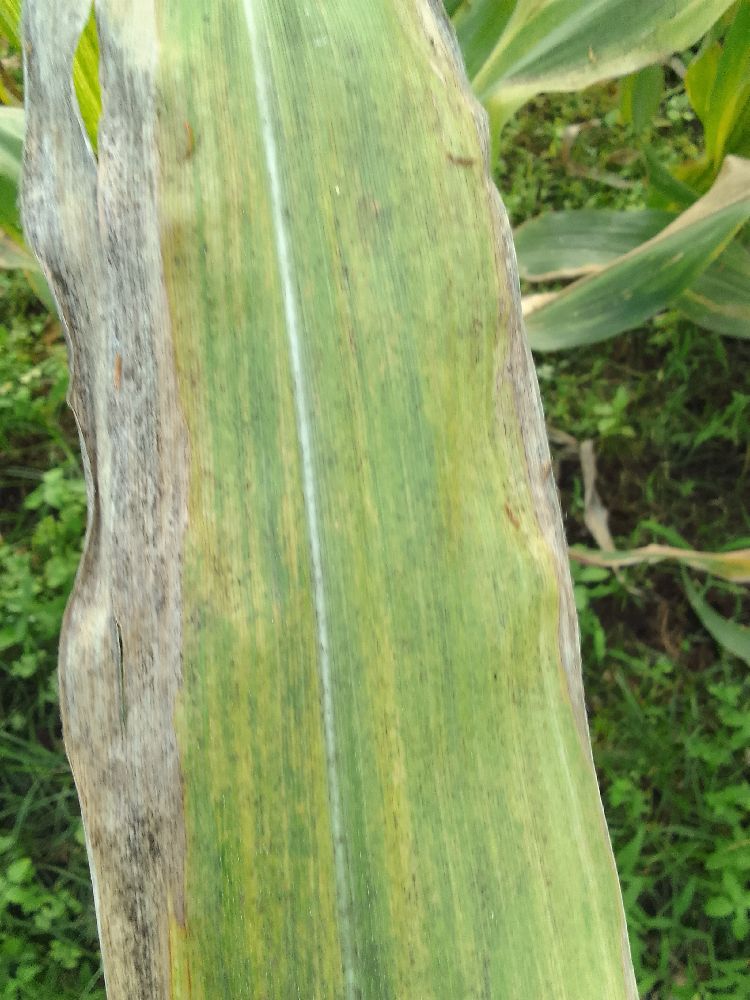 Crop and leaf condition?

maize, maize lethal necrosis
